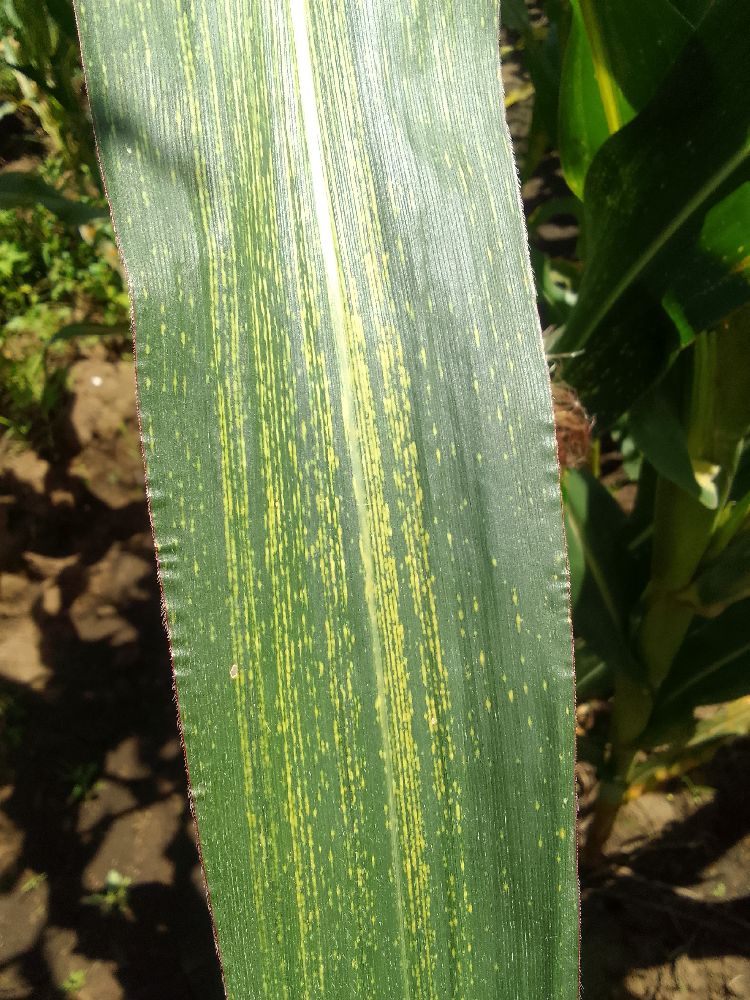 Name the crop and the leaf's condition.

maize, maize streak virus
